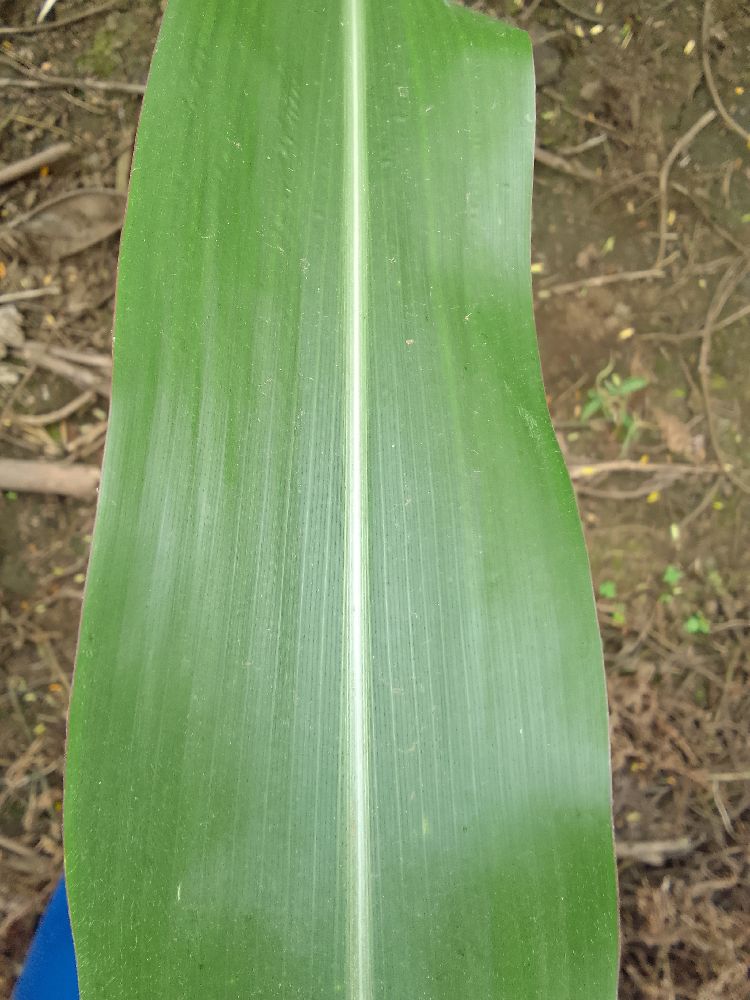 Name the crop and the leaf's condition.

maize, healthy
